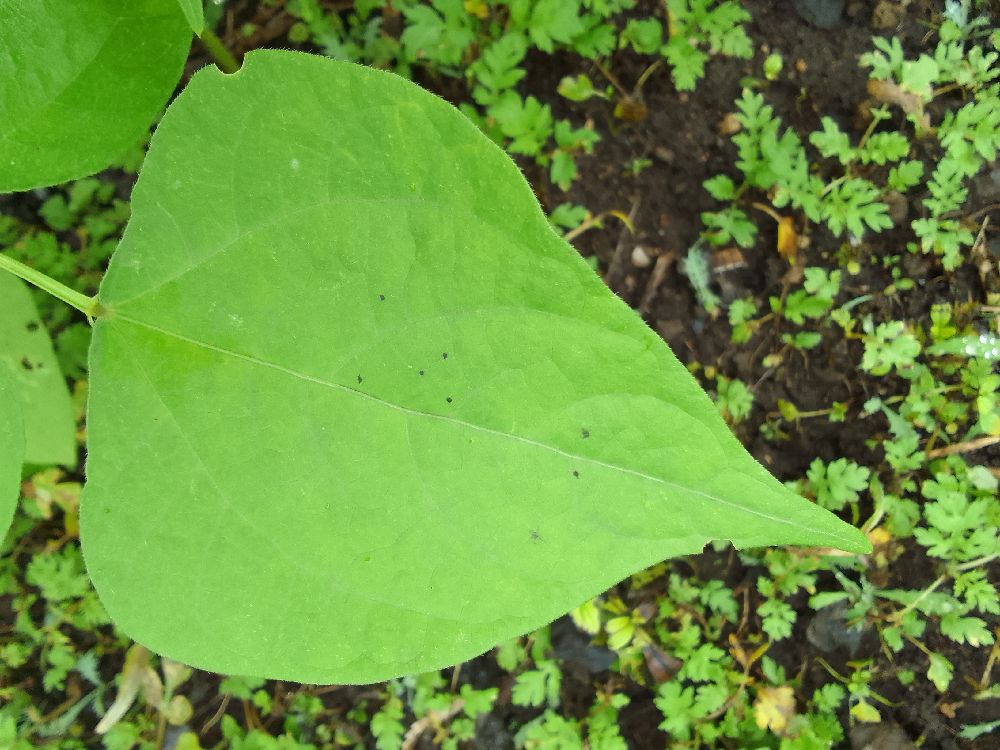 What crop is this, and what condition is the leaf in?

common bean, healthy
